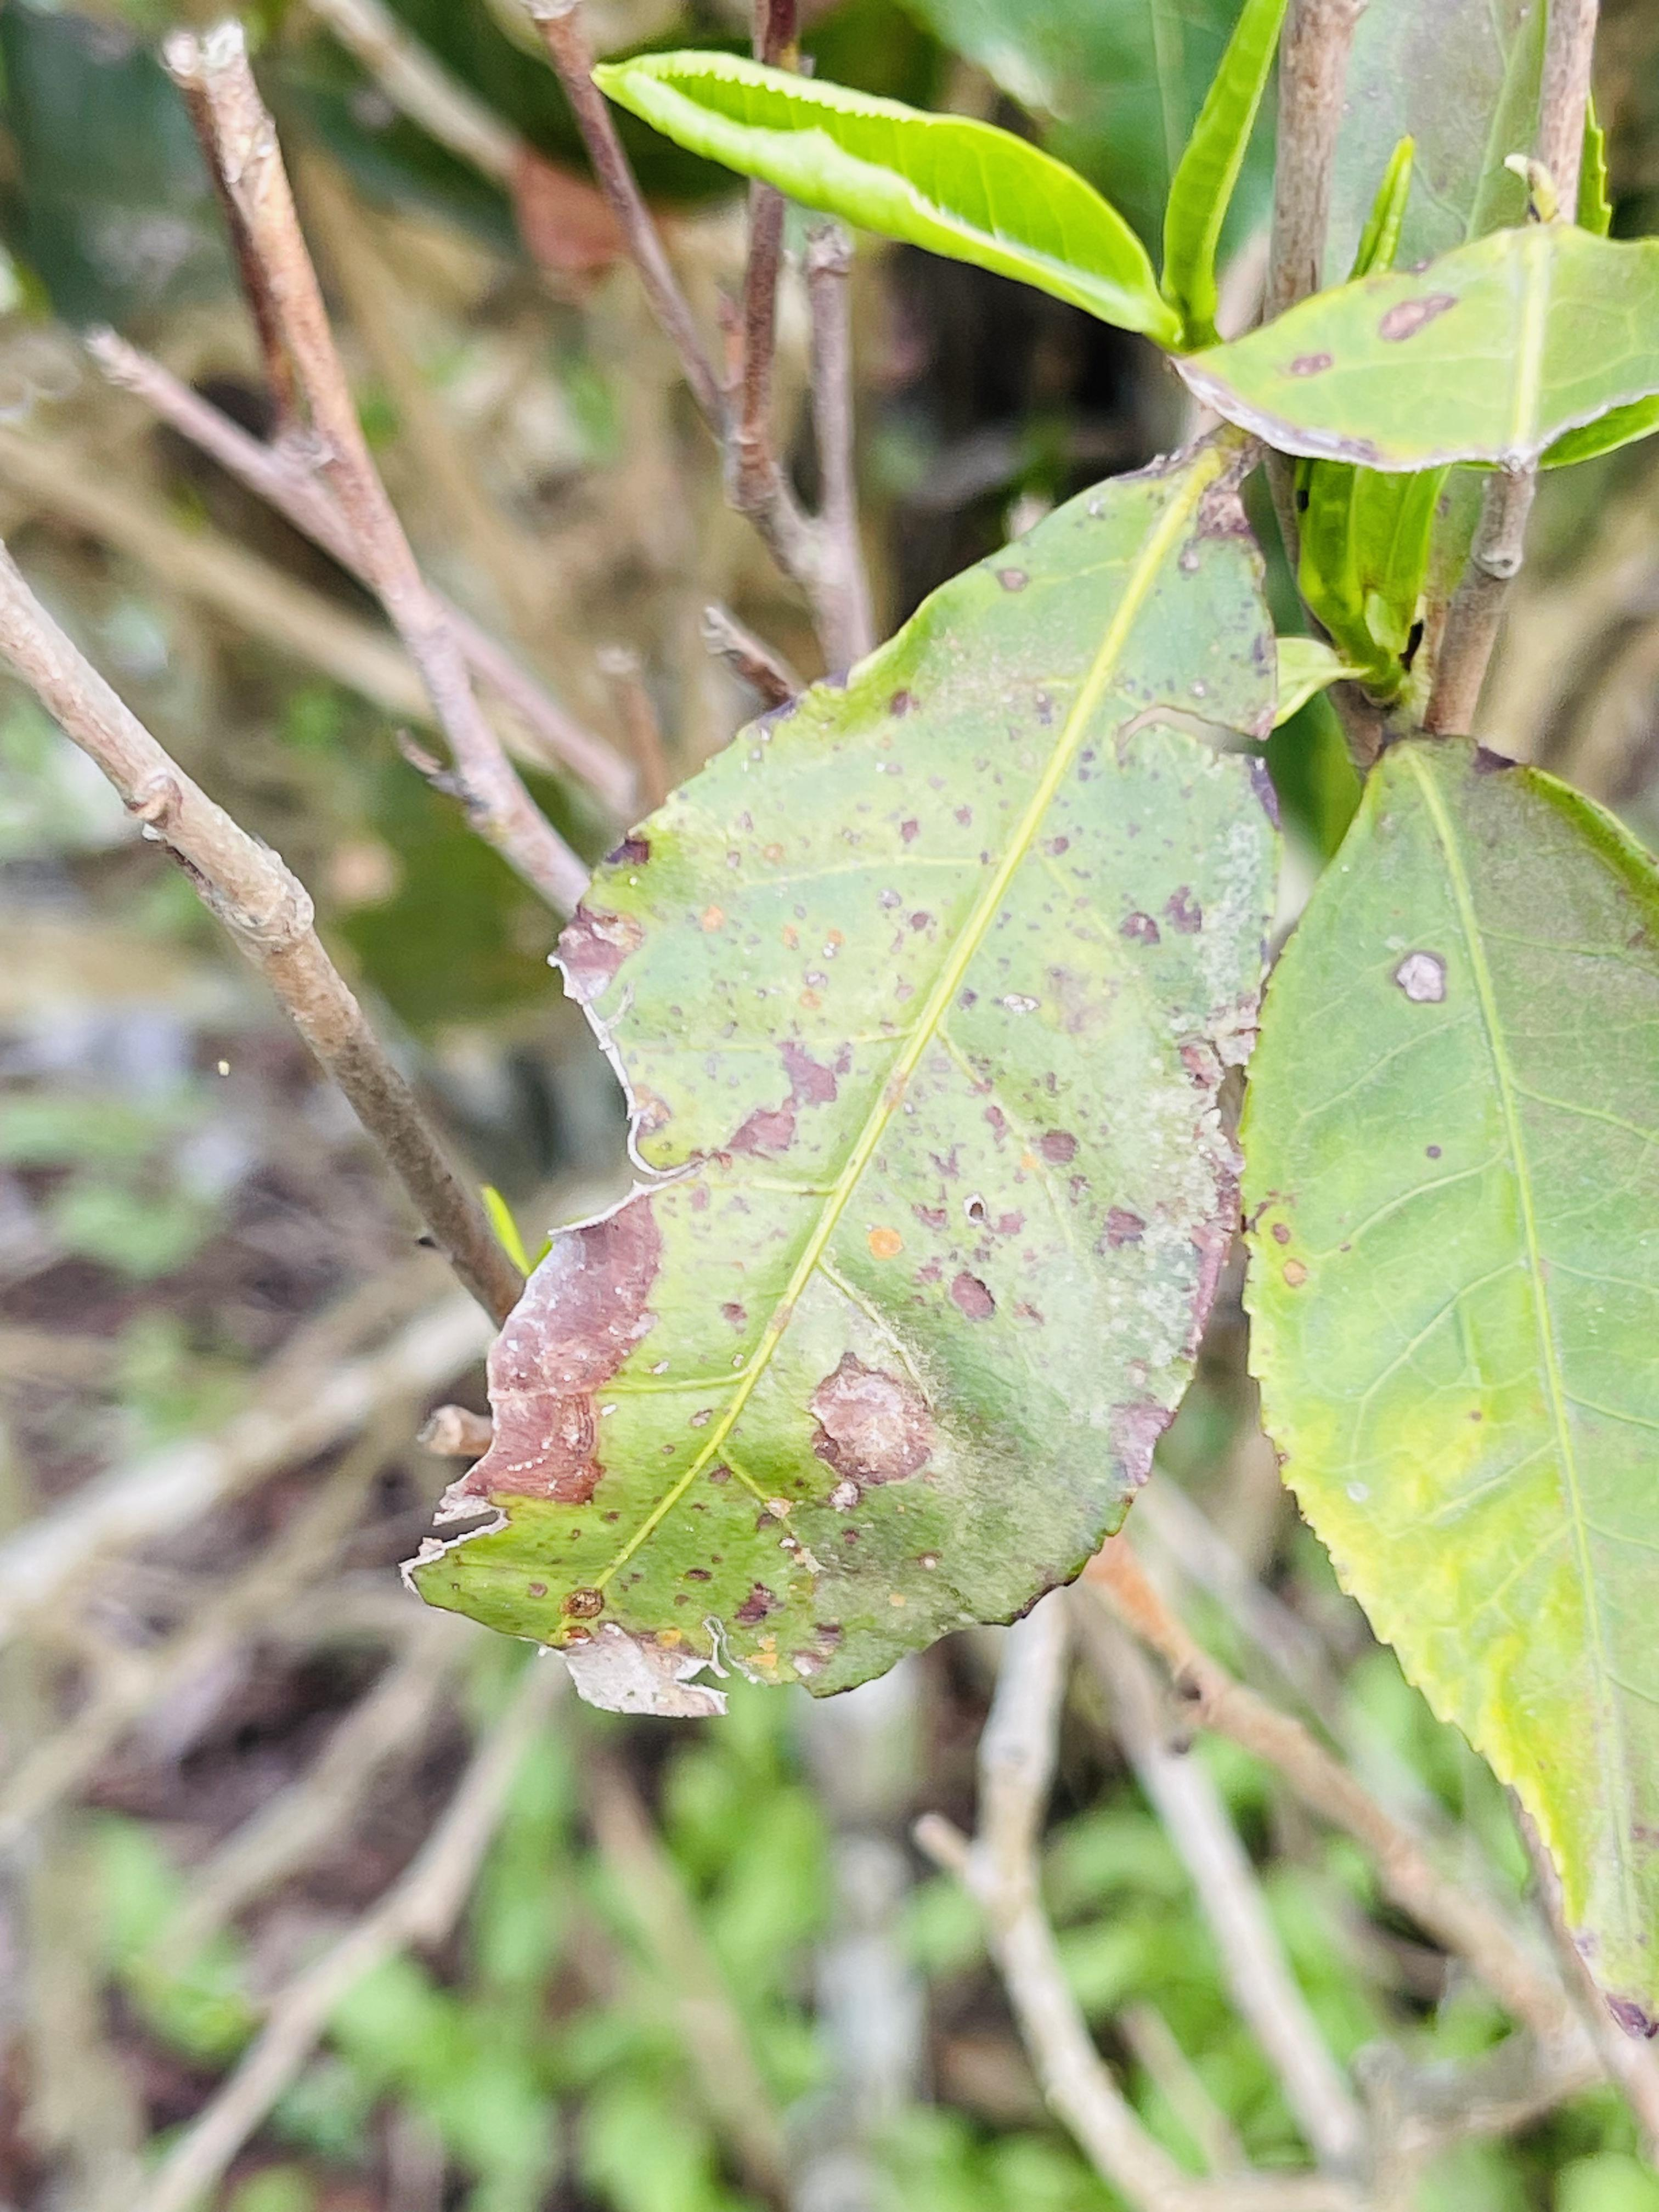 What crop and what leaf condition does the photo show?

tea, red rust
